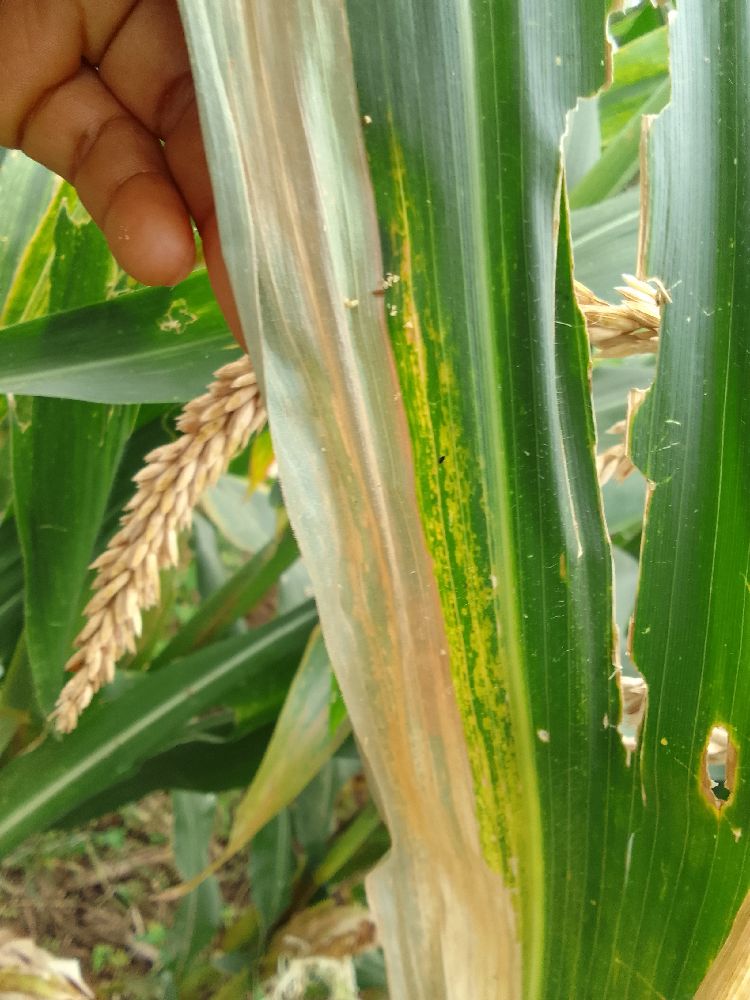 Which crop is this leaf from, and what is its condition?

maize, maize lethal necrosis
